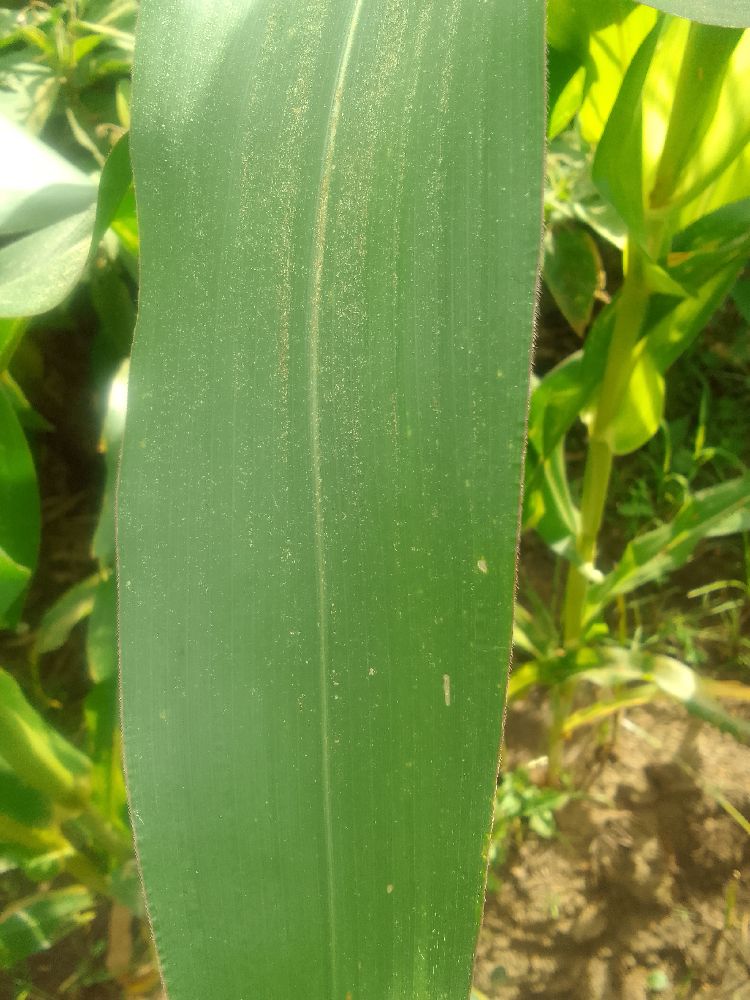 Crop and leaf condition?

maize, healthy
